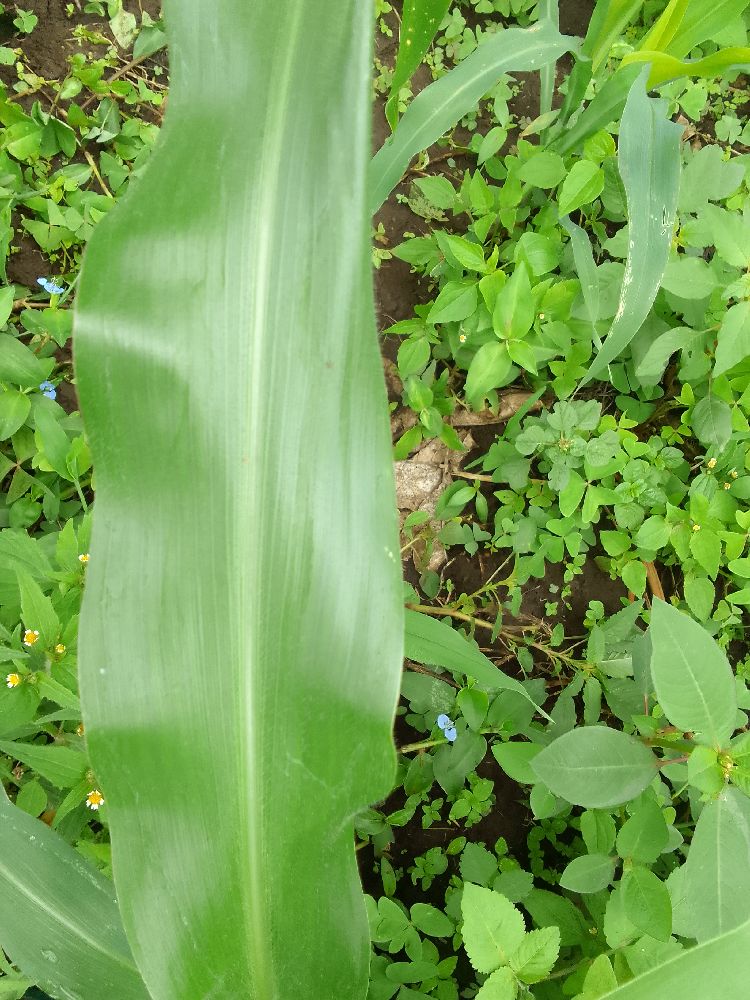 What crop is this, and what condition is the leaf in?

maize, healthy
